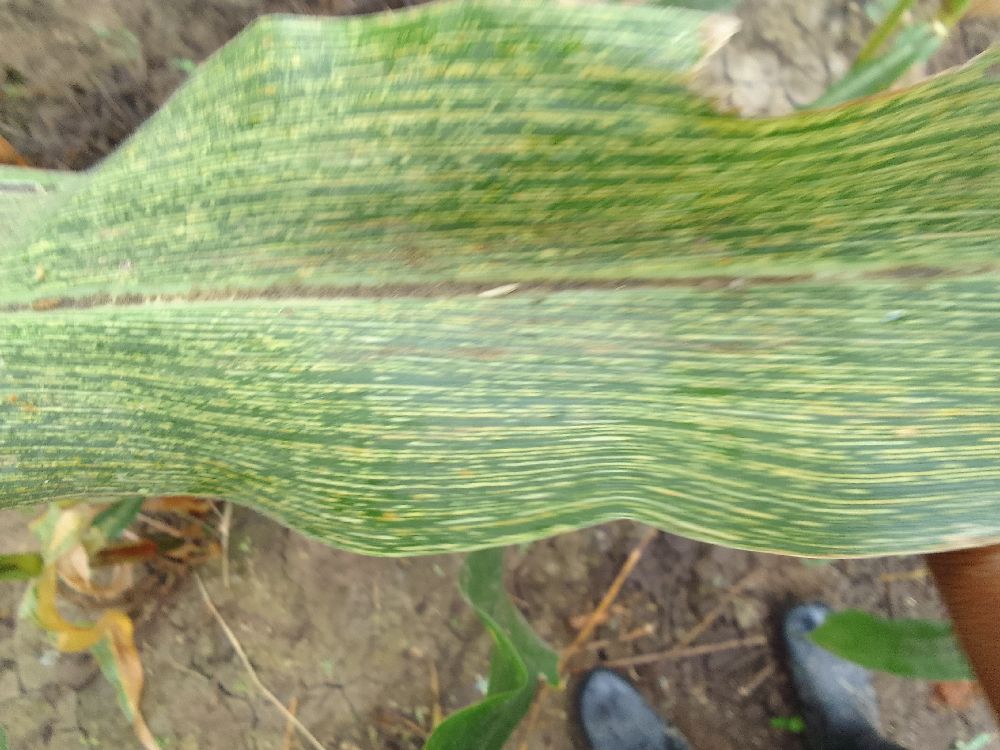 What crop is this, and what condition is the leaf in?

maize, maize streak virus
